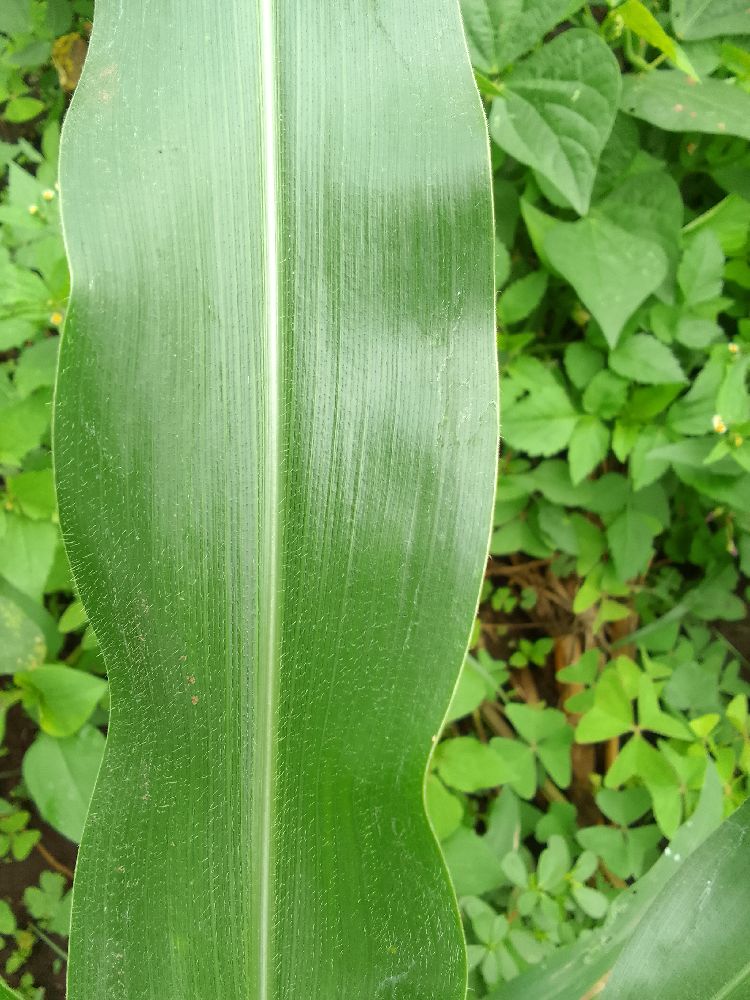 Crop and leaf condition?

maize, healthy
